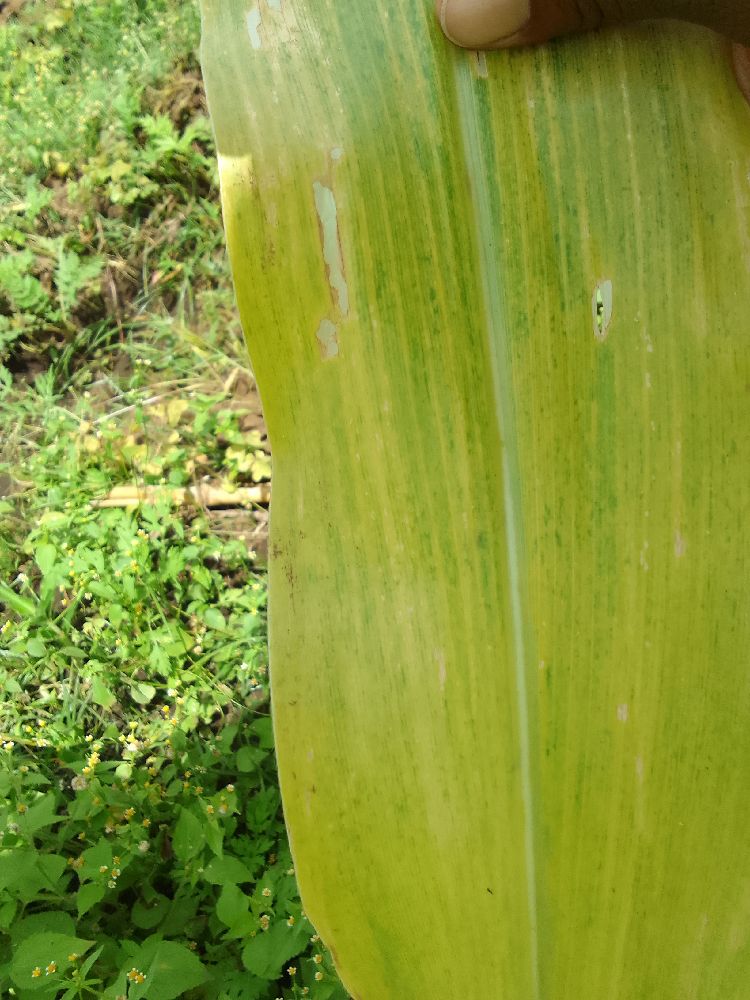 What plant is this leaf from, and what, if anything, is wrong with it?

maize, maize lethal necrosis
